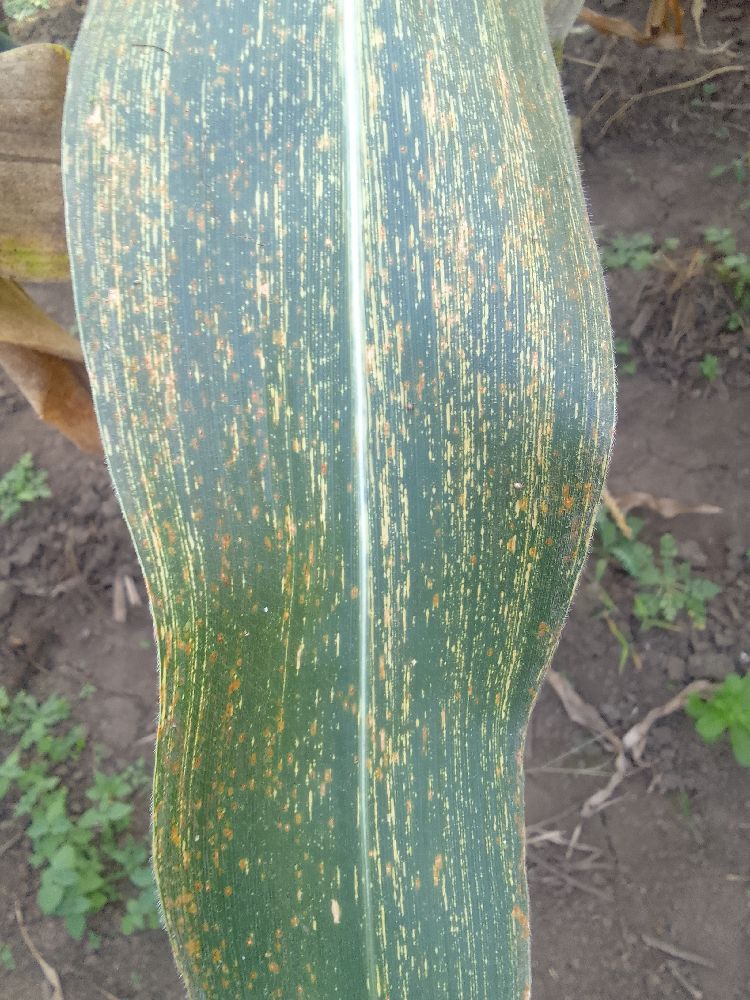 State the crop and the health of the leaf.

maize, maize streak virus
